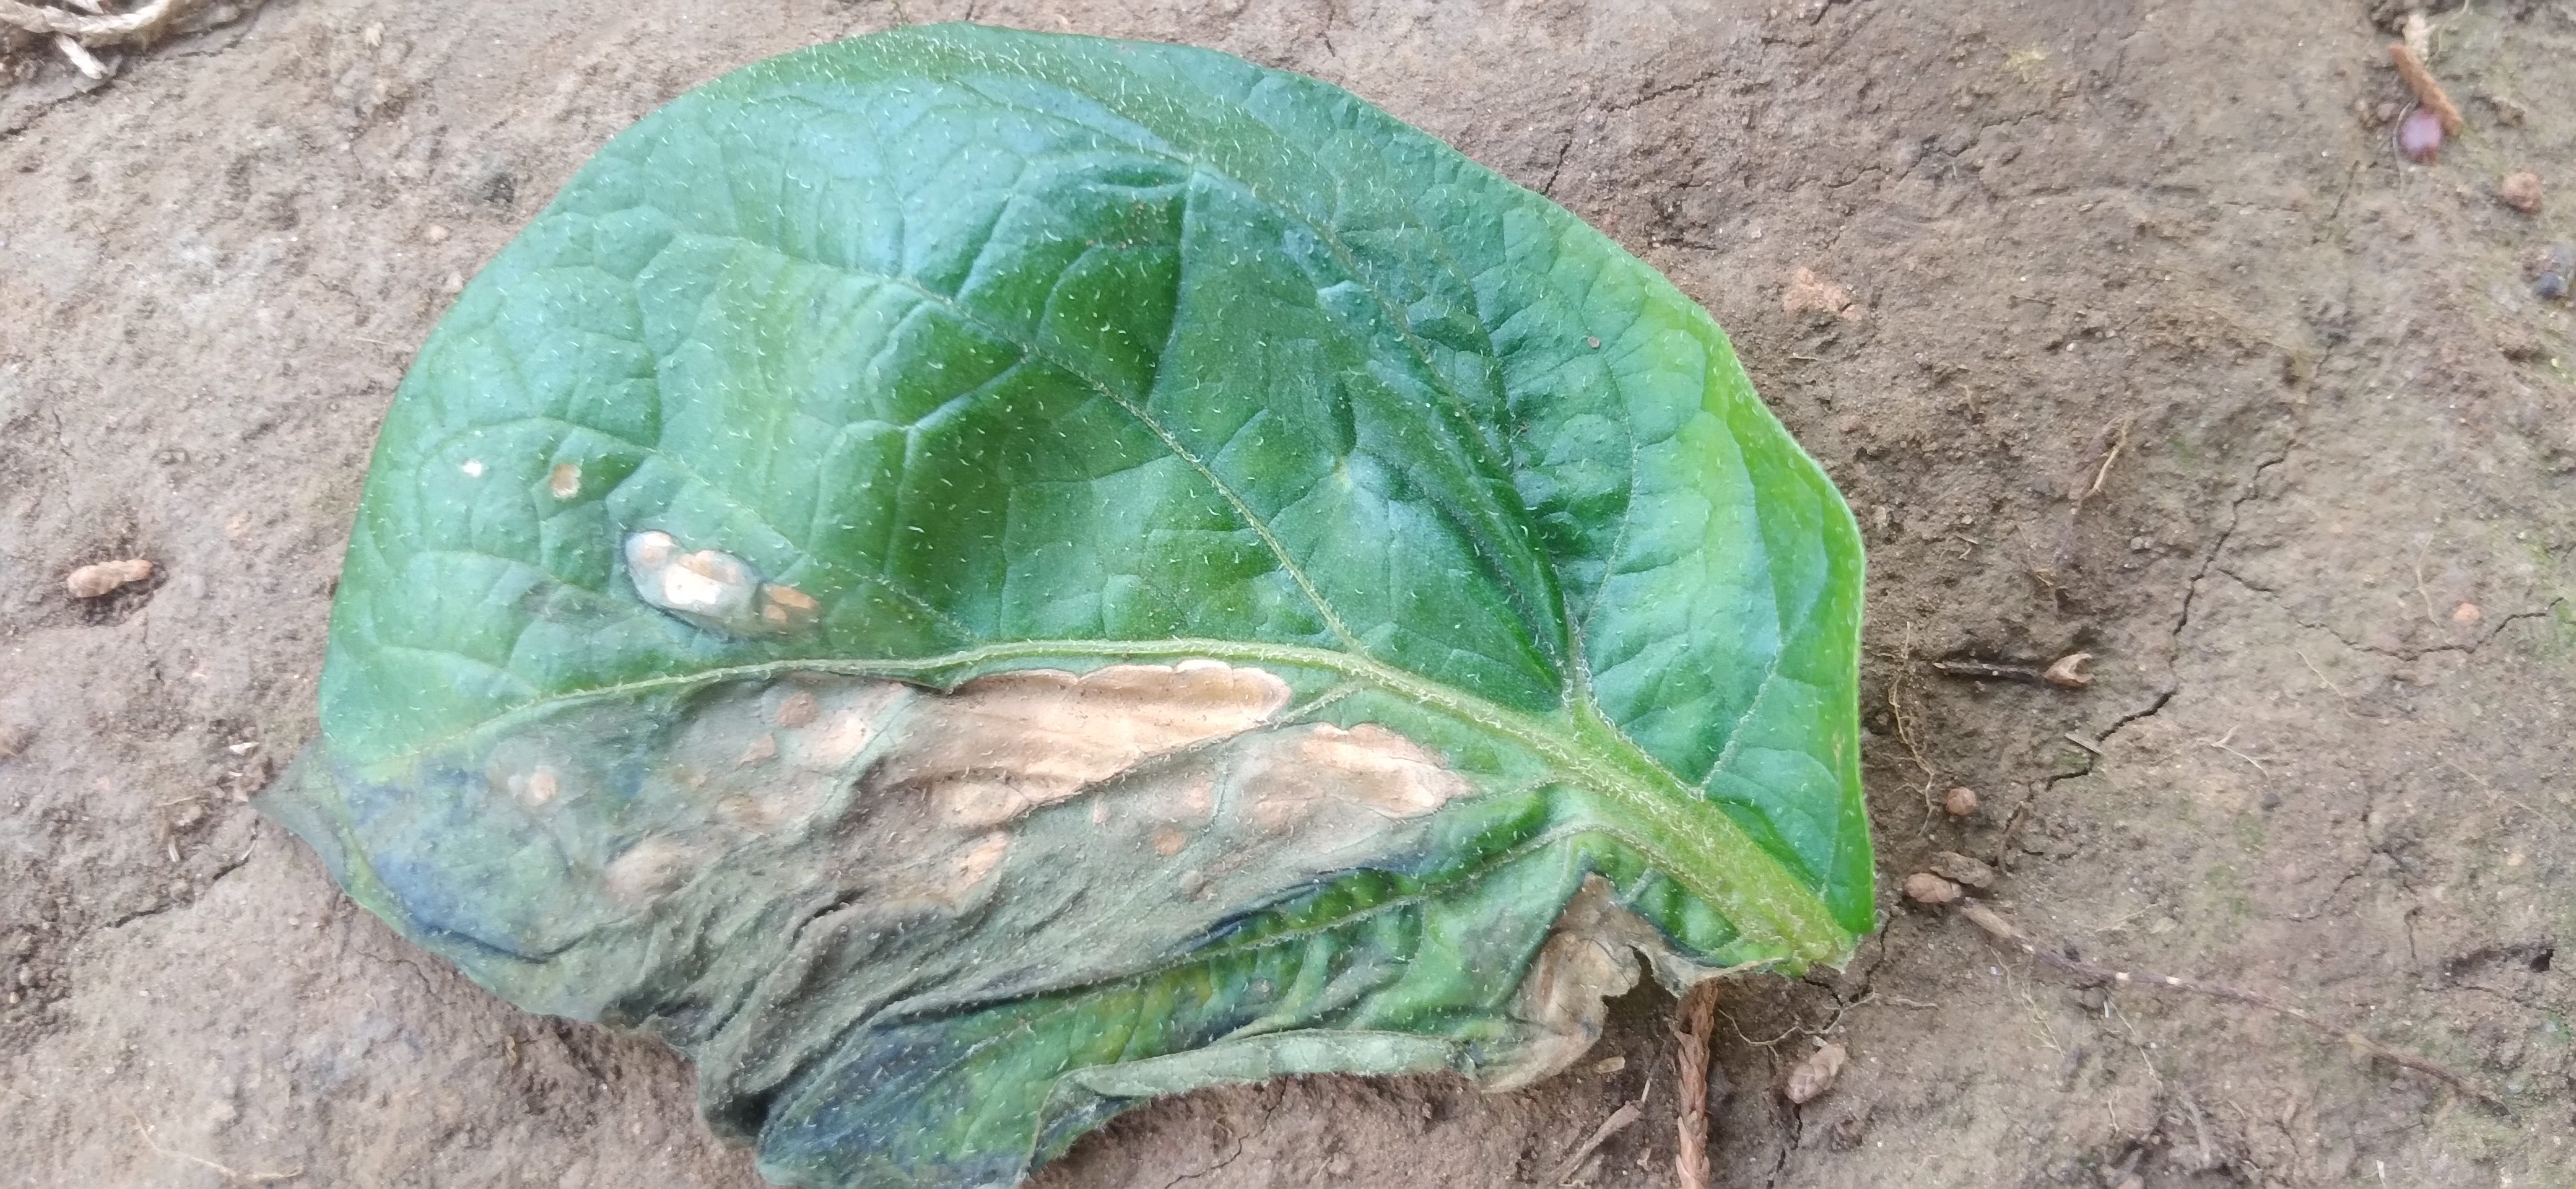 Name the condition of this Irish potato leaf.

early blight
